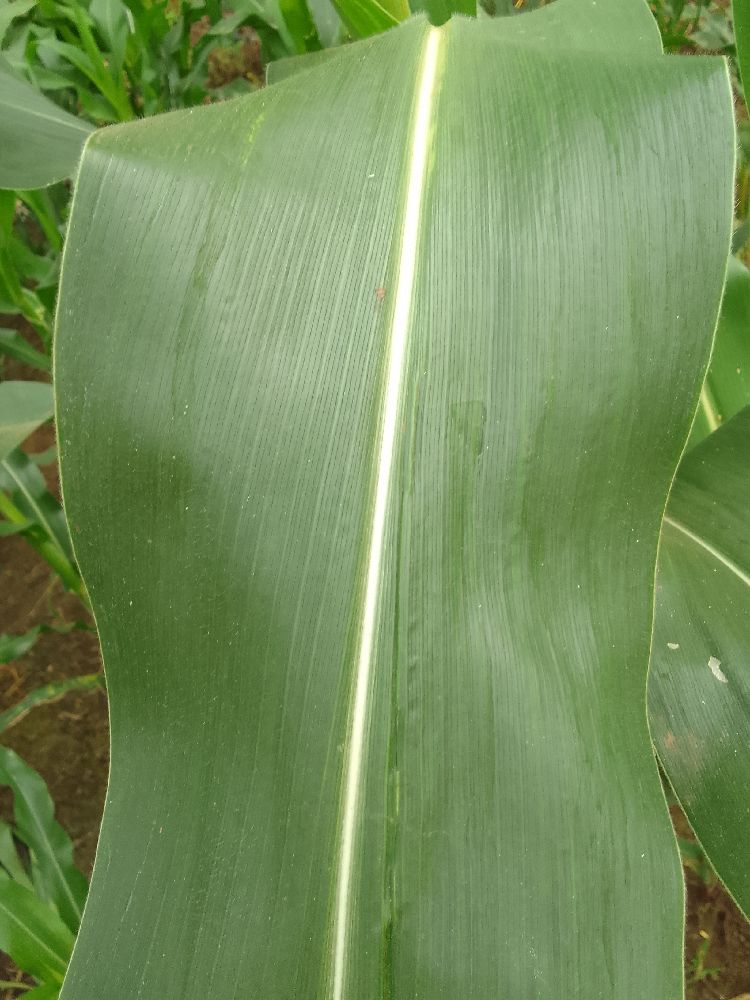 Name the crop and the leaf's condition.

maize, healthy
